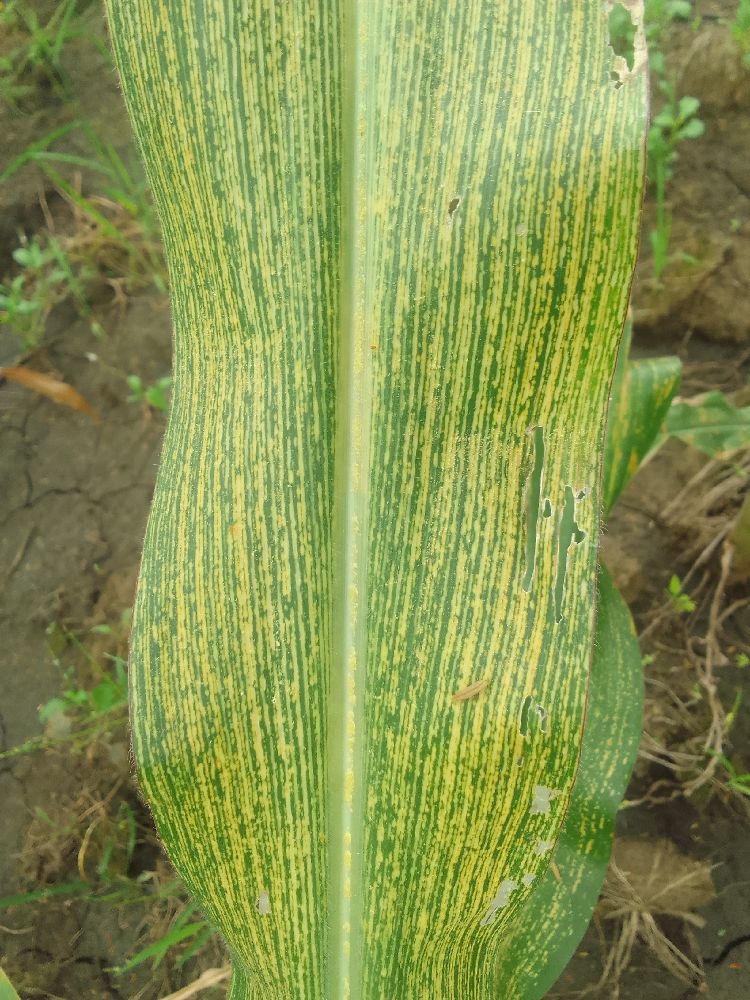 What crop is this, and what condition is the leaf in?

maize, maize streak virus
